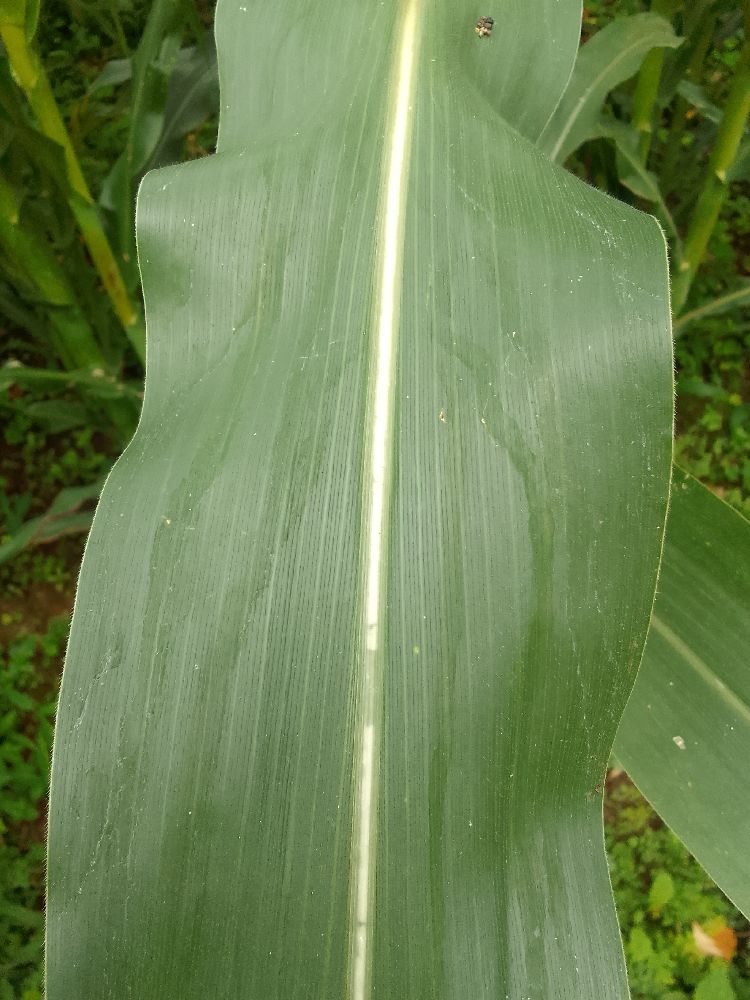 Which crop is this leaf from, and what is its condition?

maize, healthy
